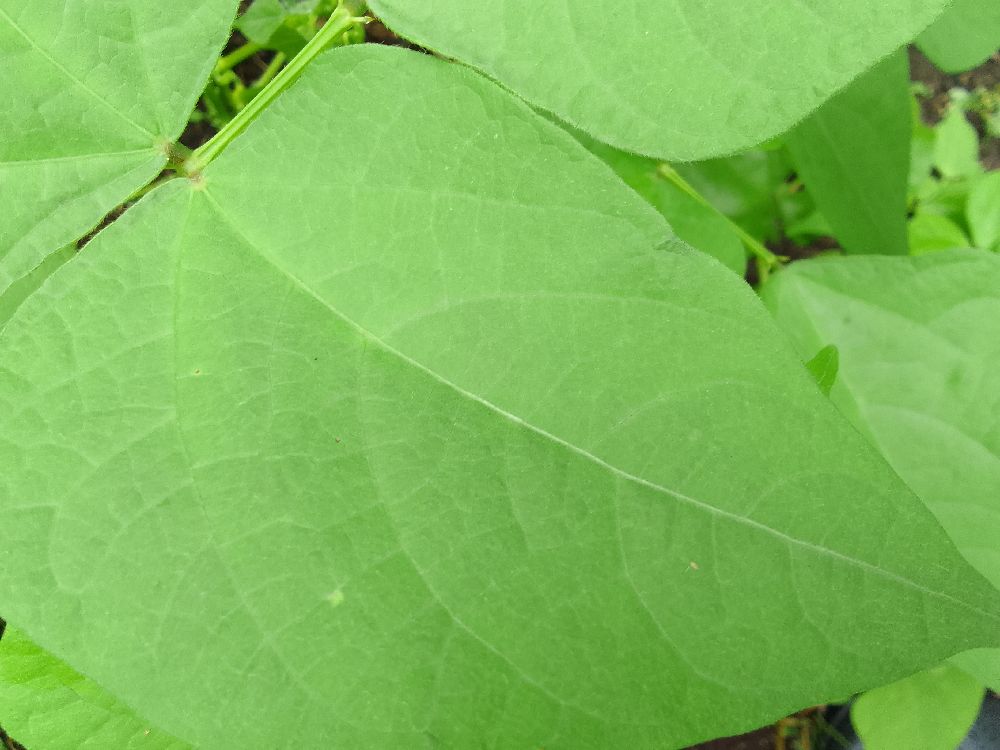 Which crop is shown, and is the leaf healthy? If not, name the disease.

common bean, healthy
